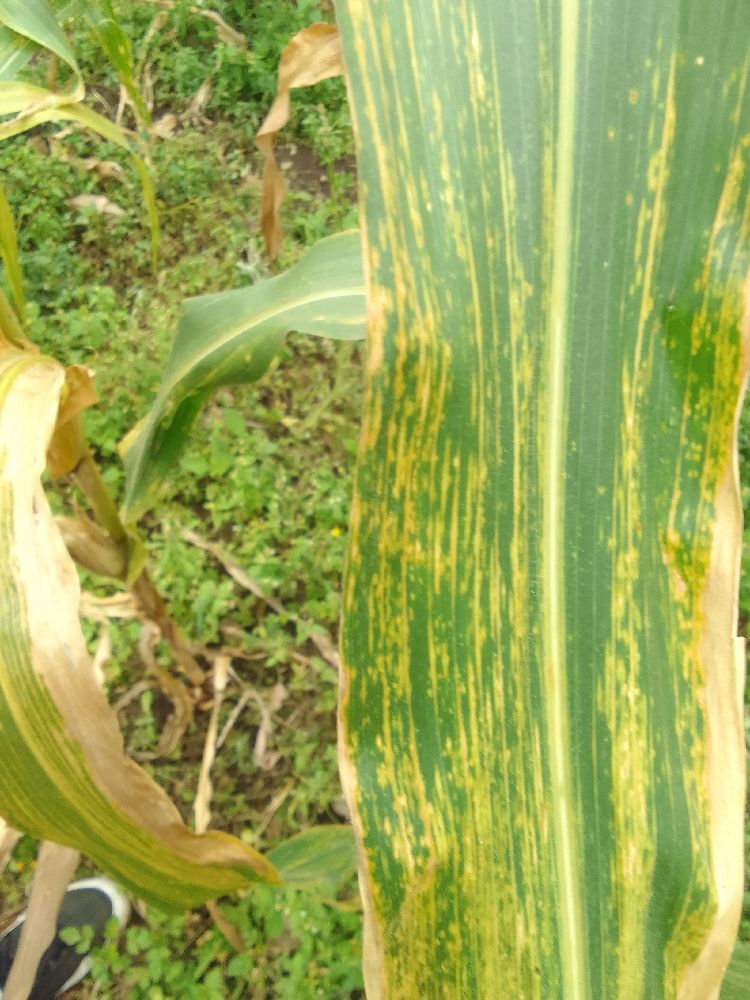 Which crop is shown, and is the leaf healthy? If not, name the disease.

maize, maize lethal necrosis
